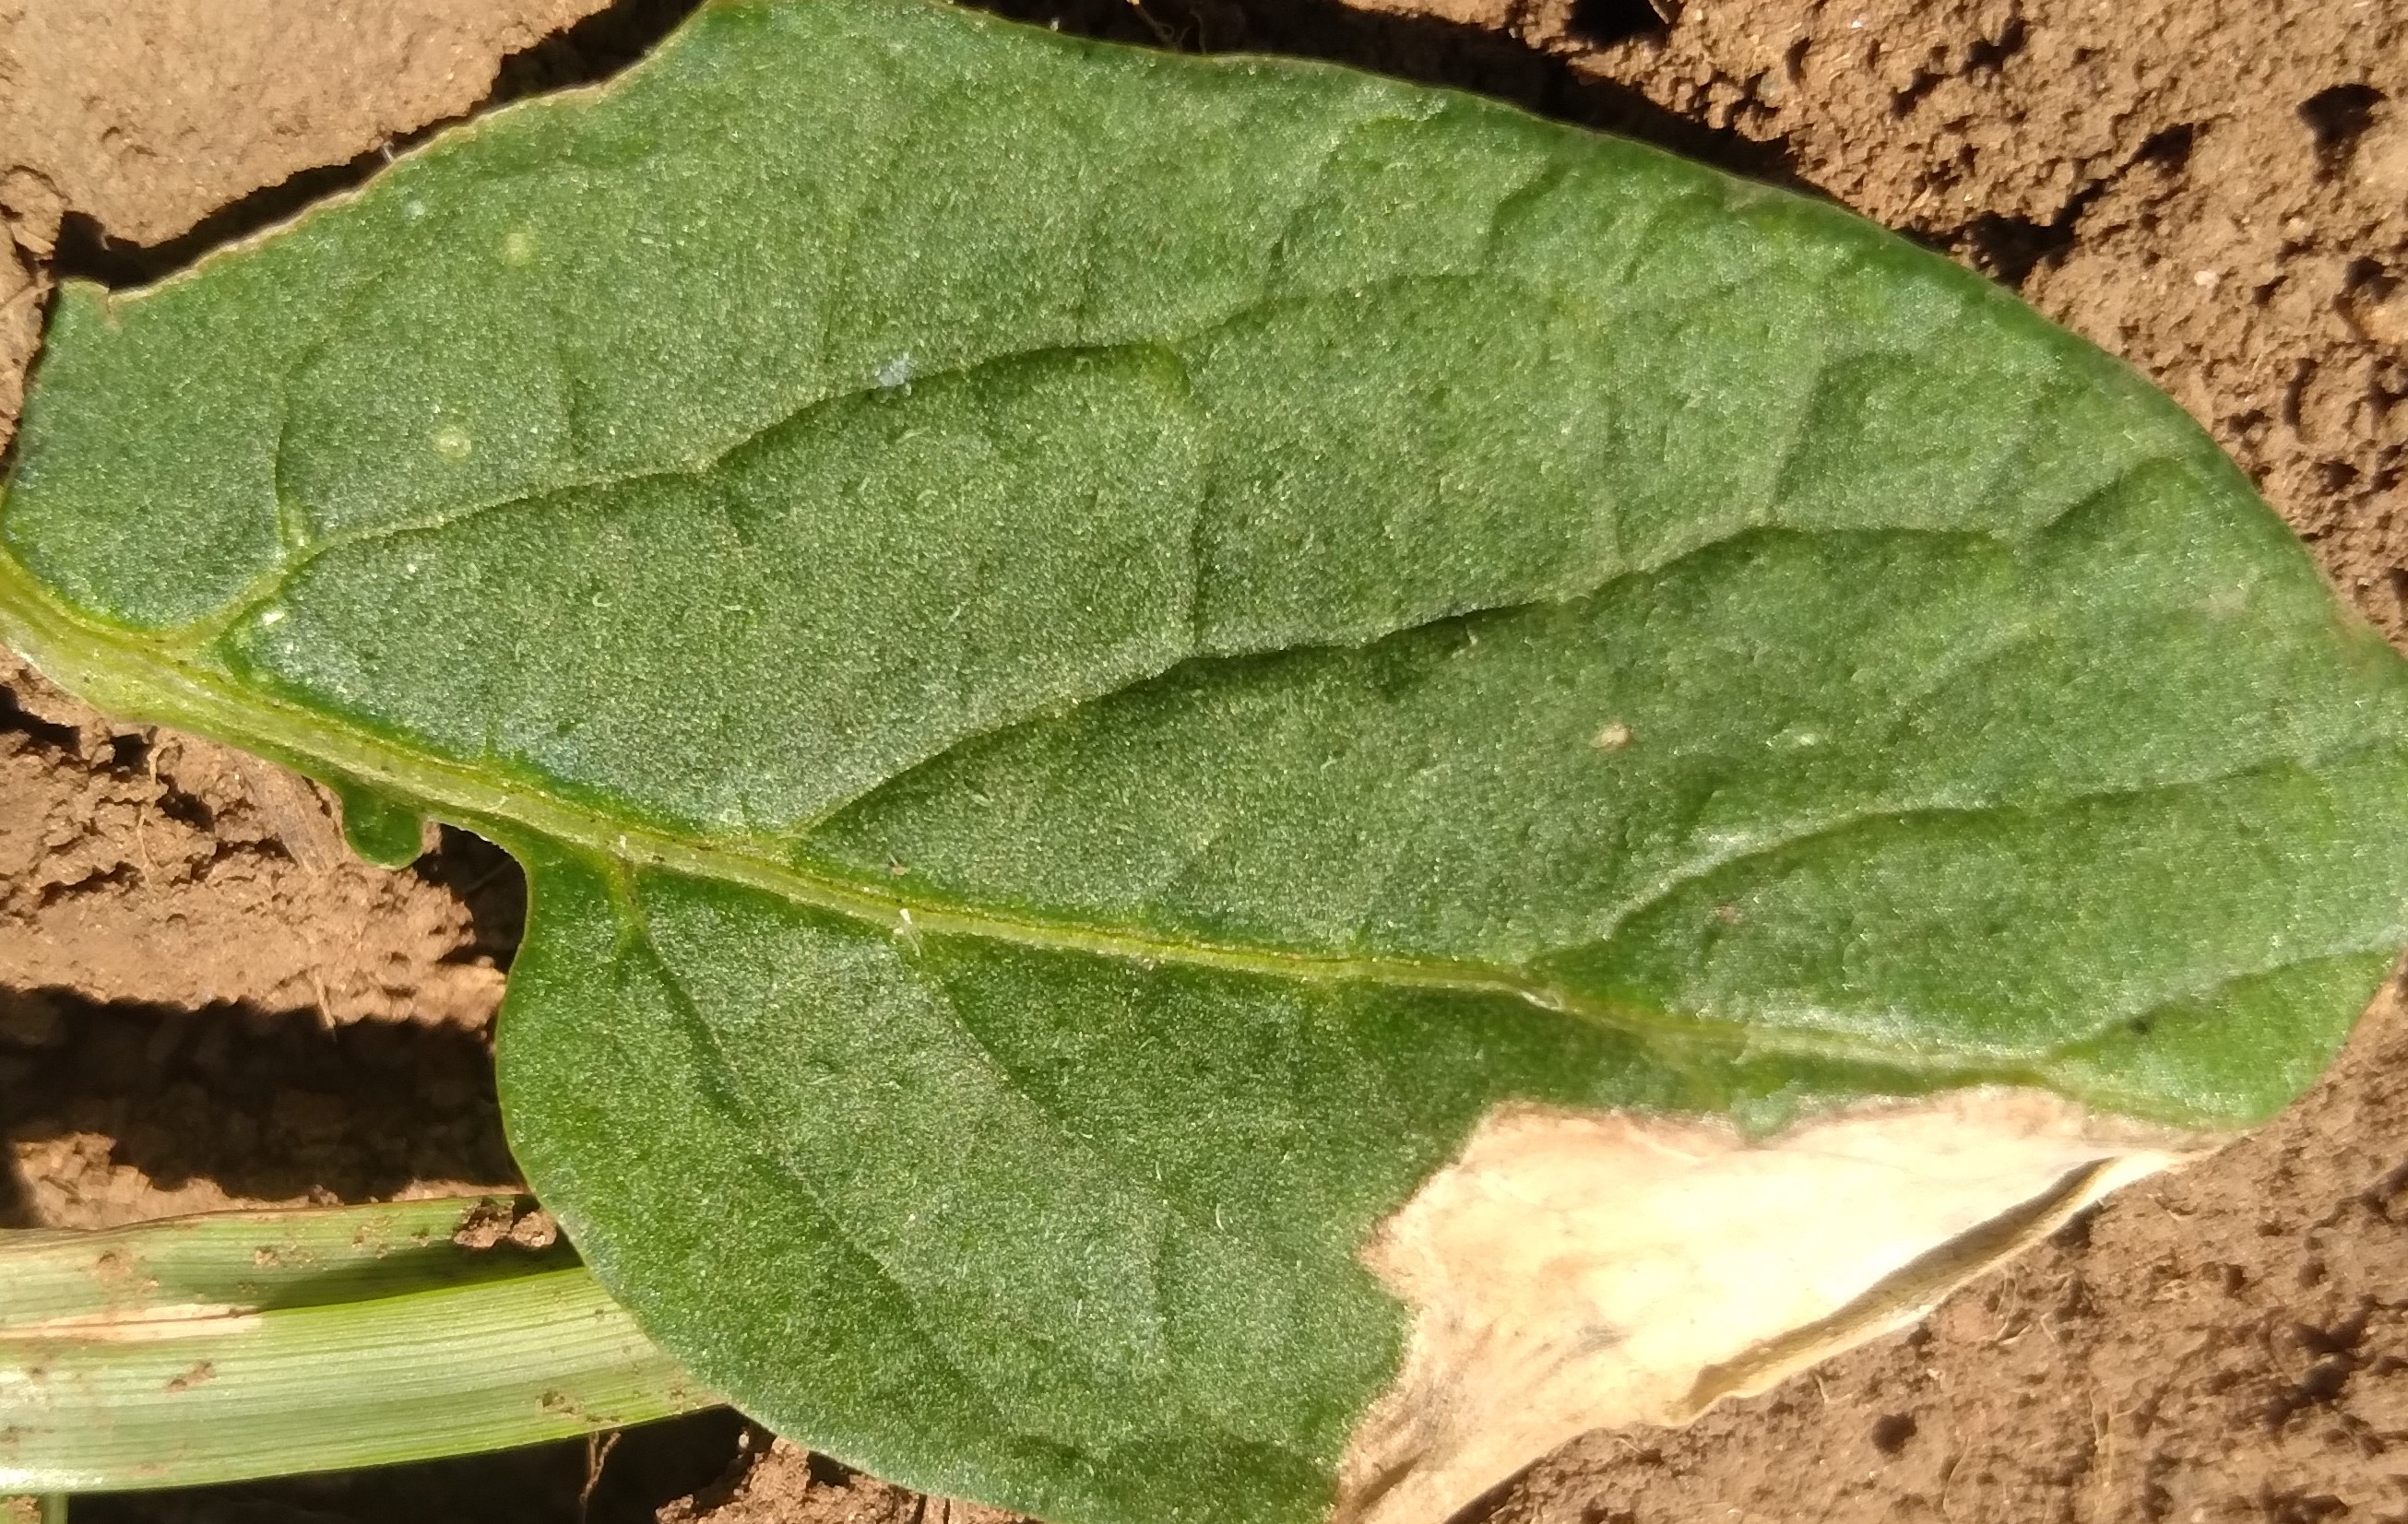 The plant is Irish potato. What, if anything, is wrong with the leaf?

early blight
